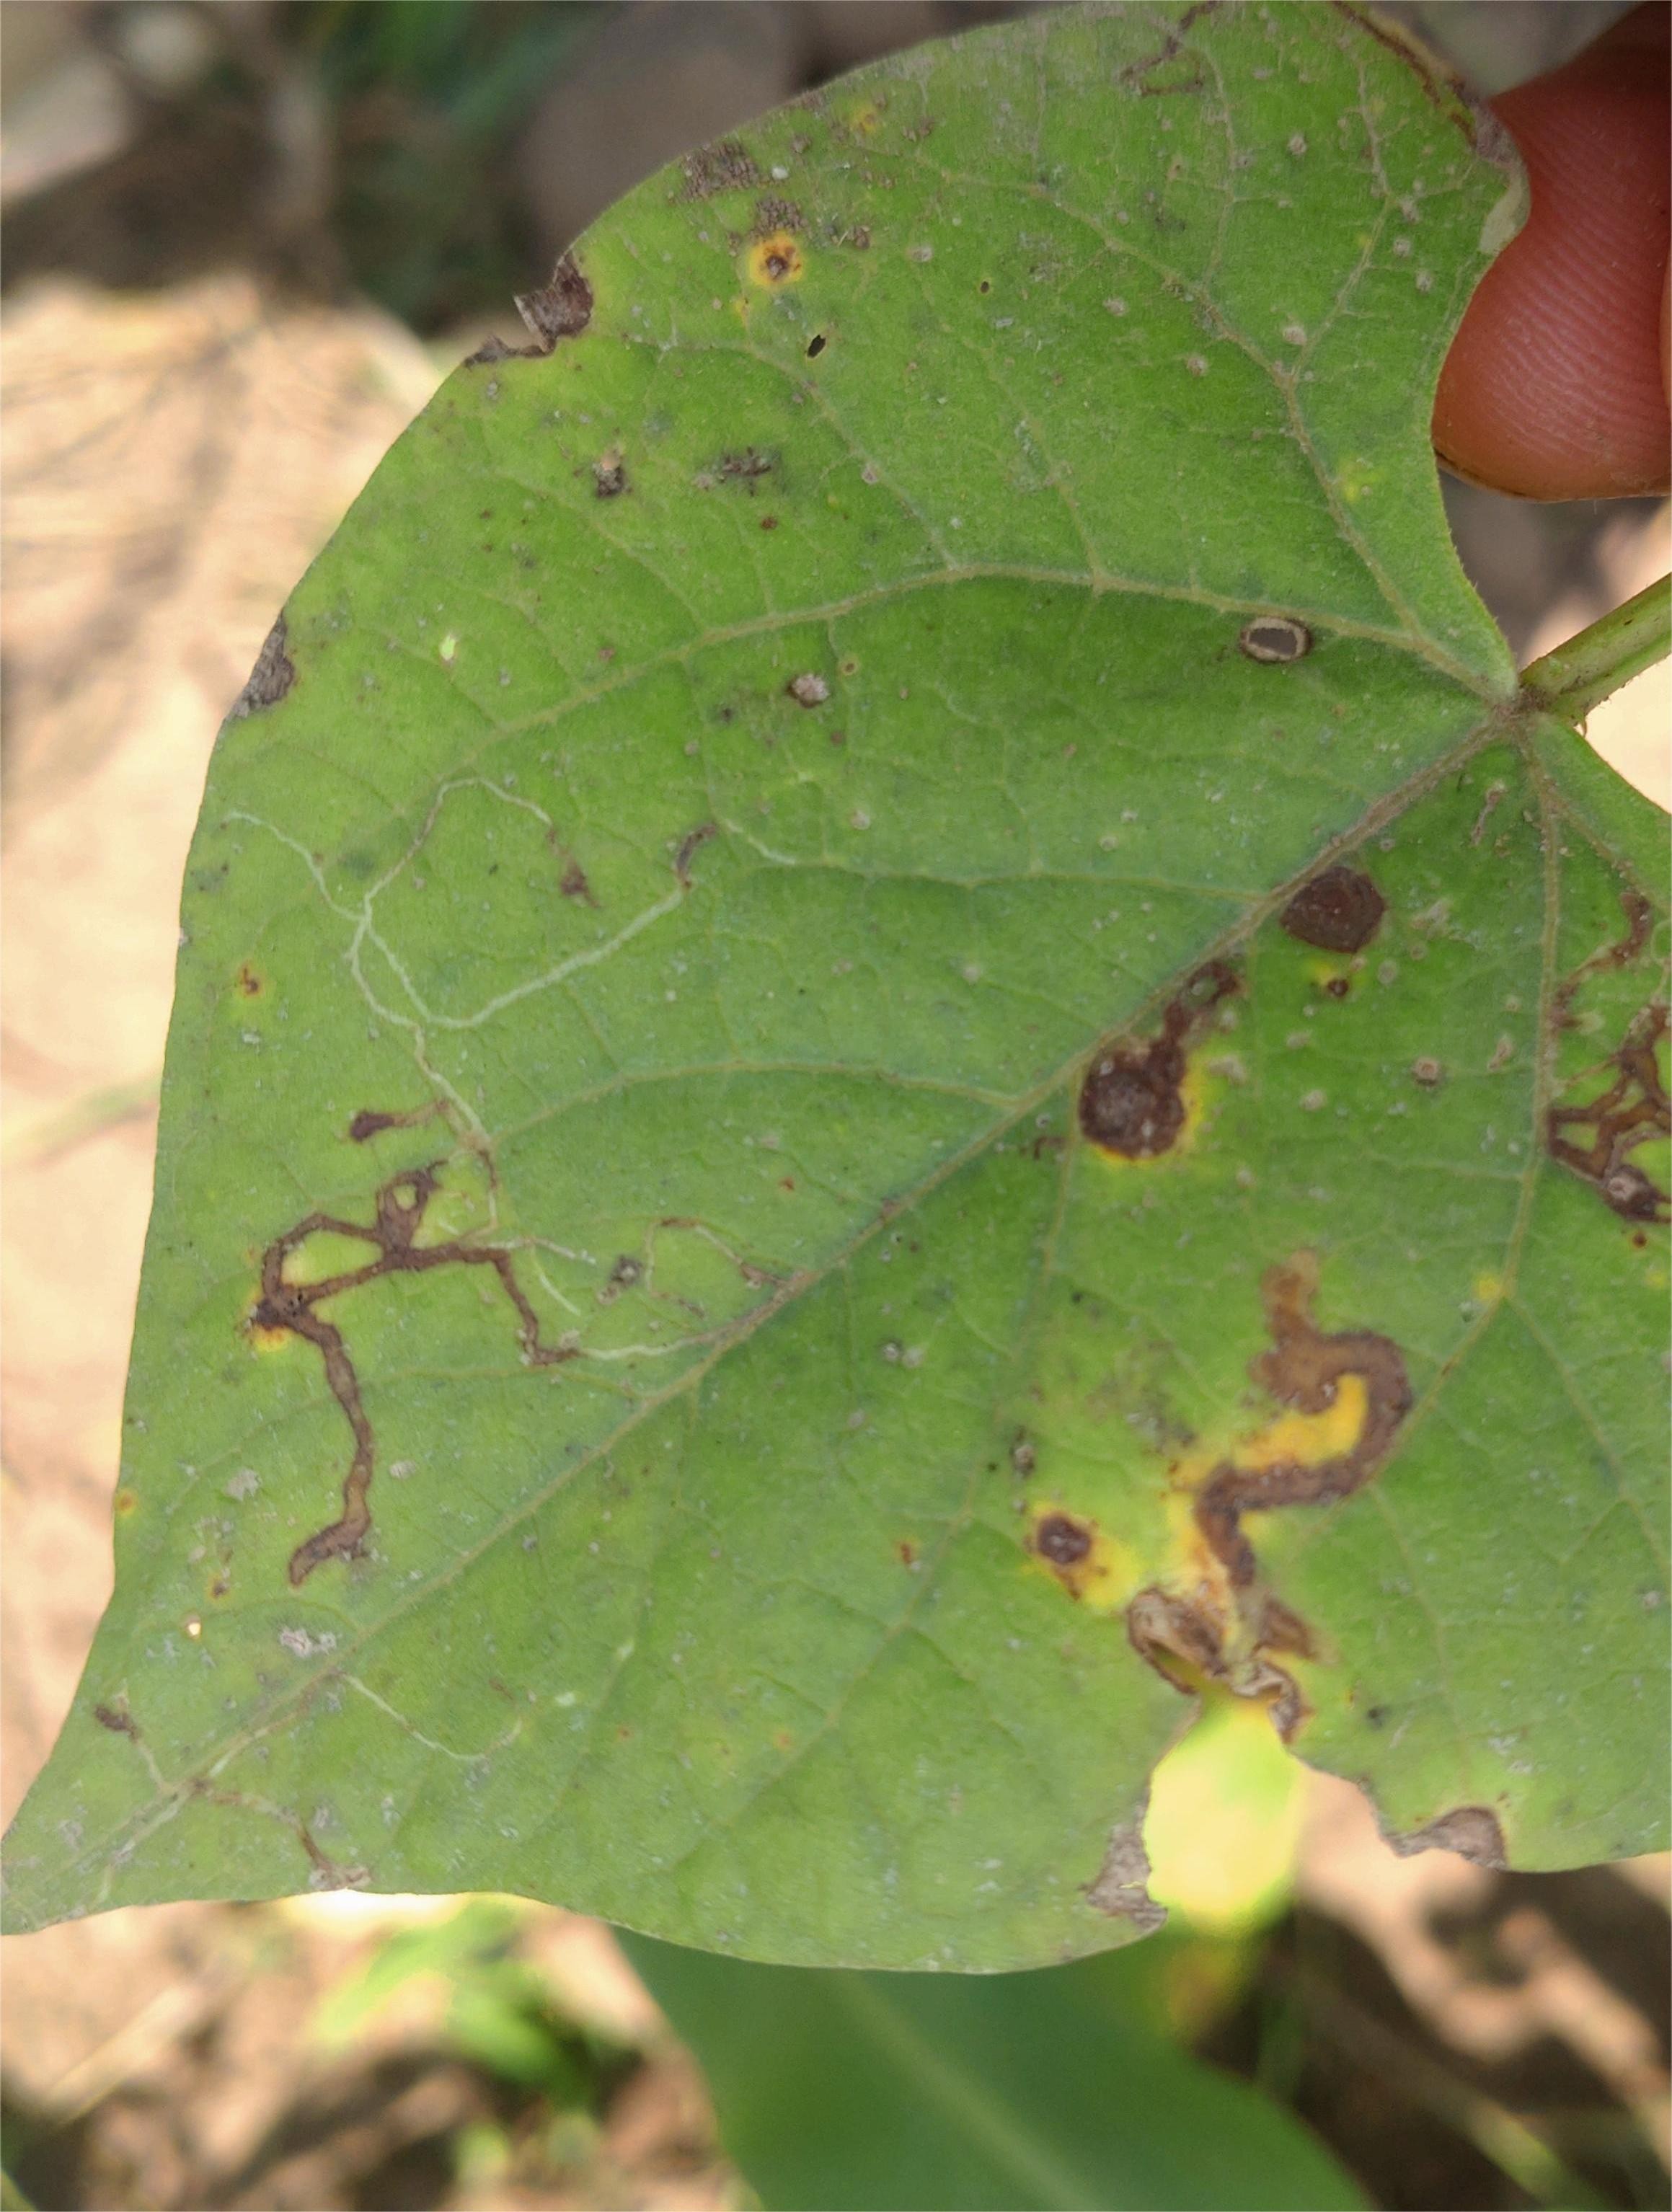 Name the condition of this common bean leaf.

anthracnose
